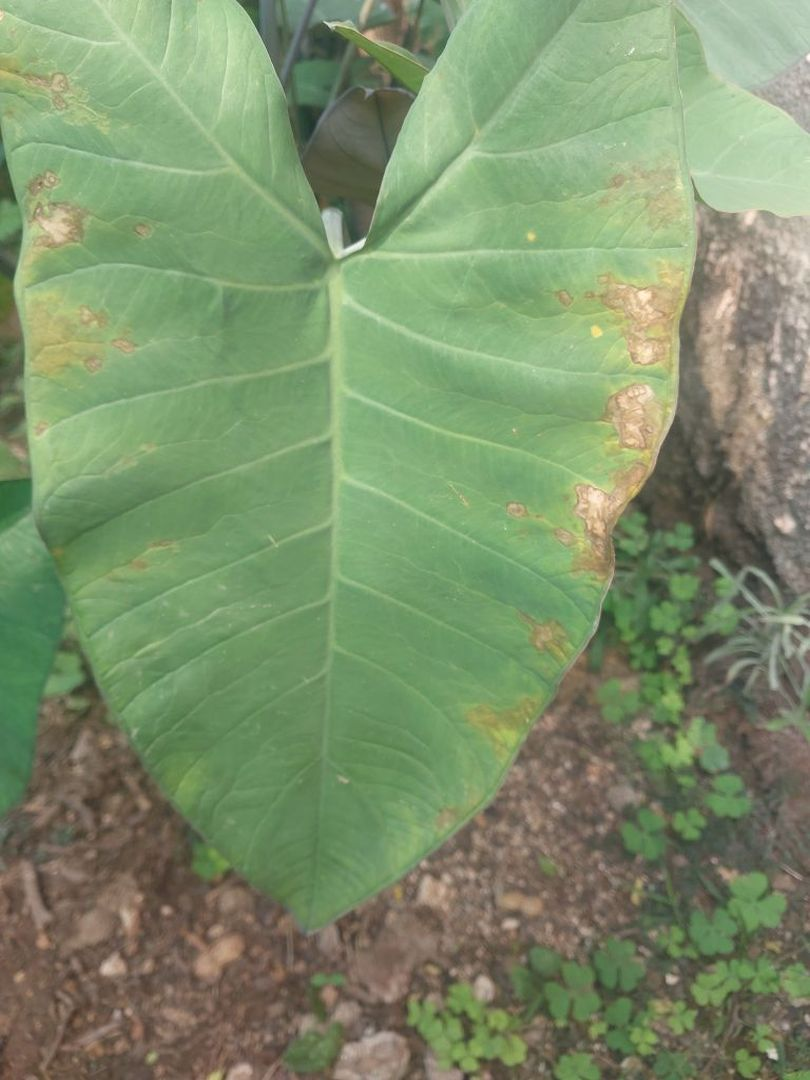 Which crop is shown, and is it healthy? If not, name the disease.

taro, leaf blight
